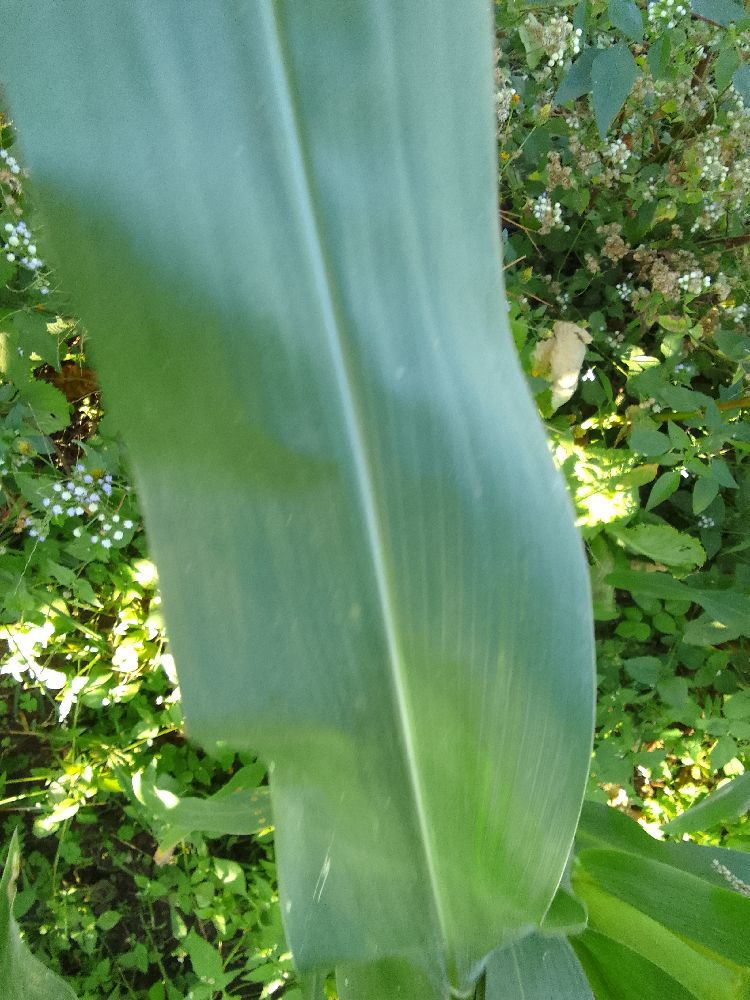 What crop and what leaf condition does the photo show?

maize, healthy
